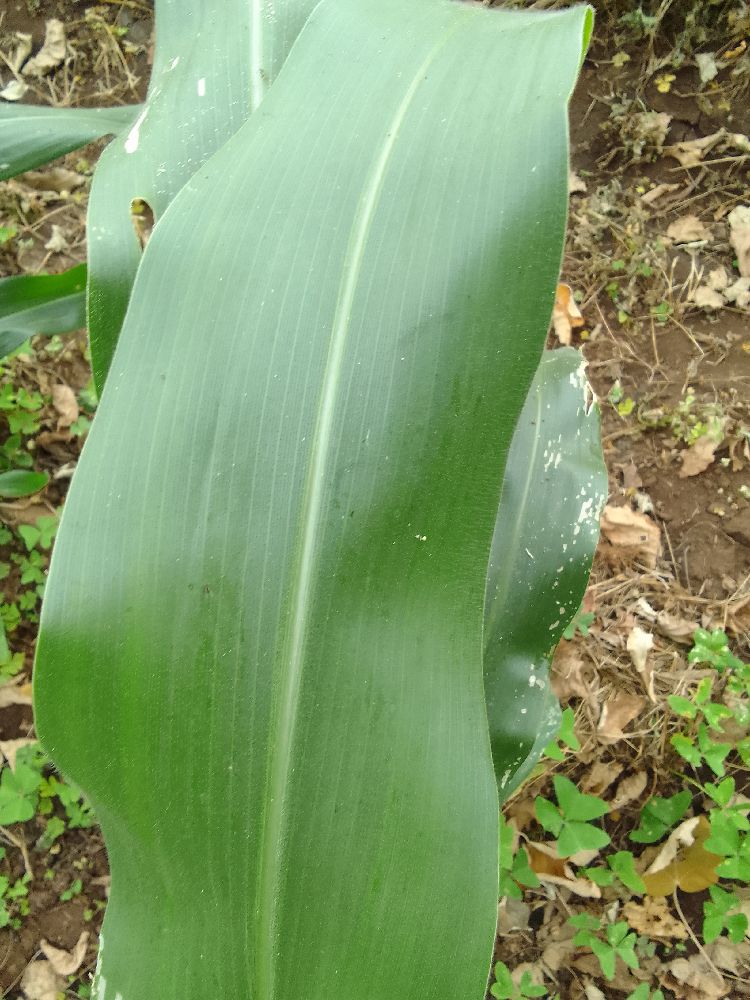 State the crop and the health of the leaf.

maize, healthy
